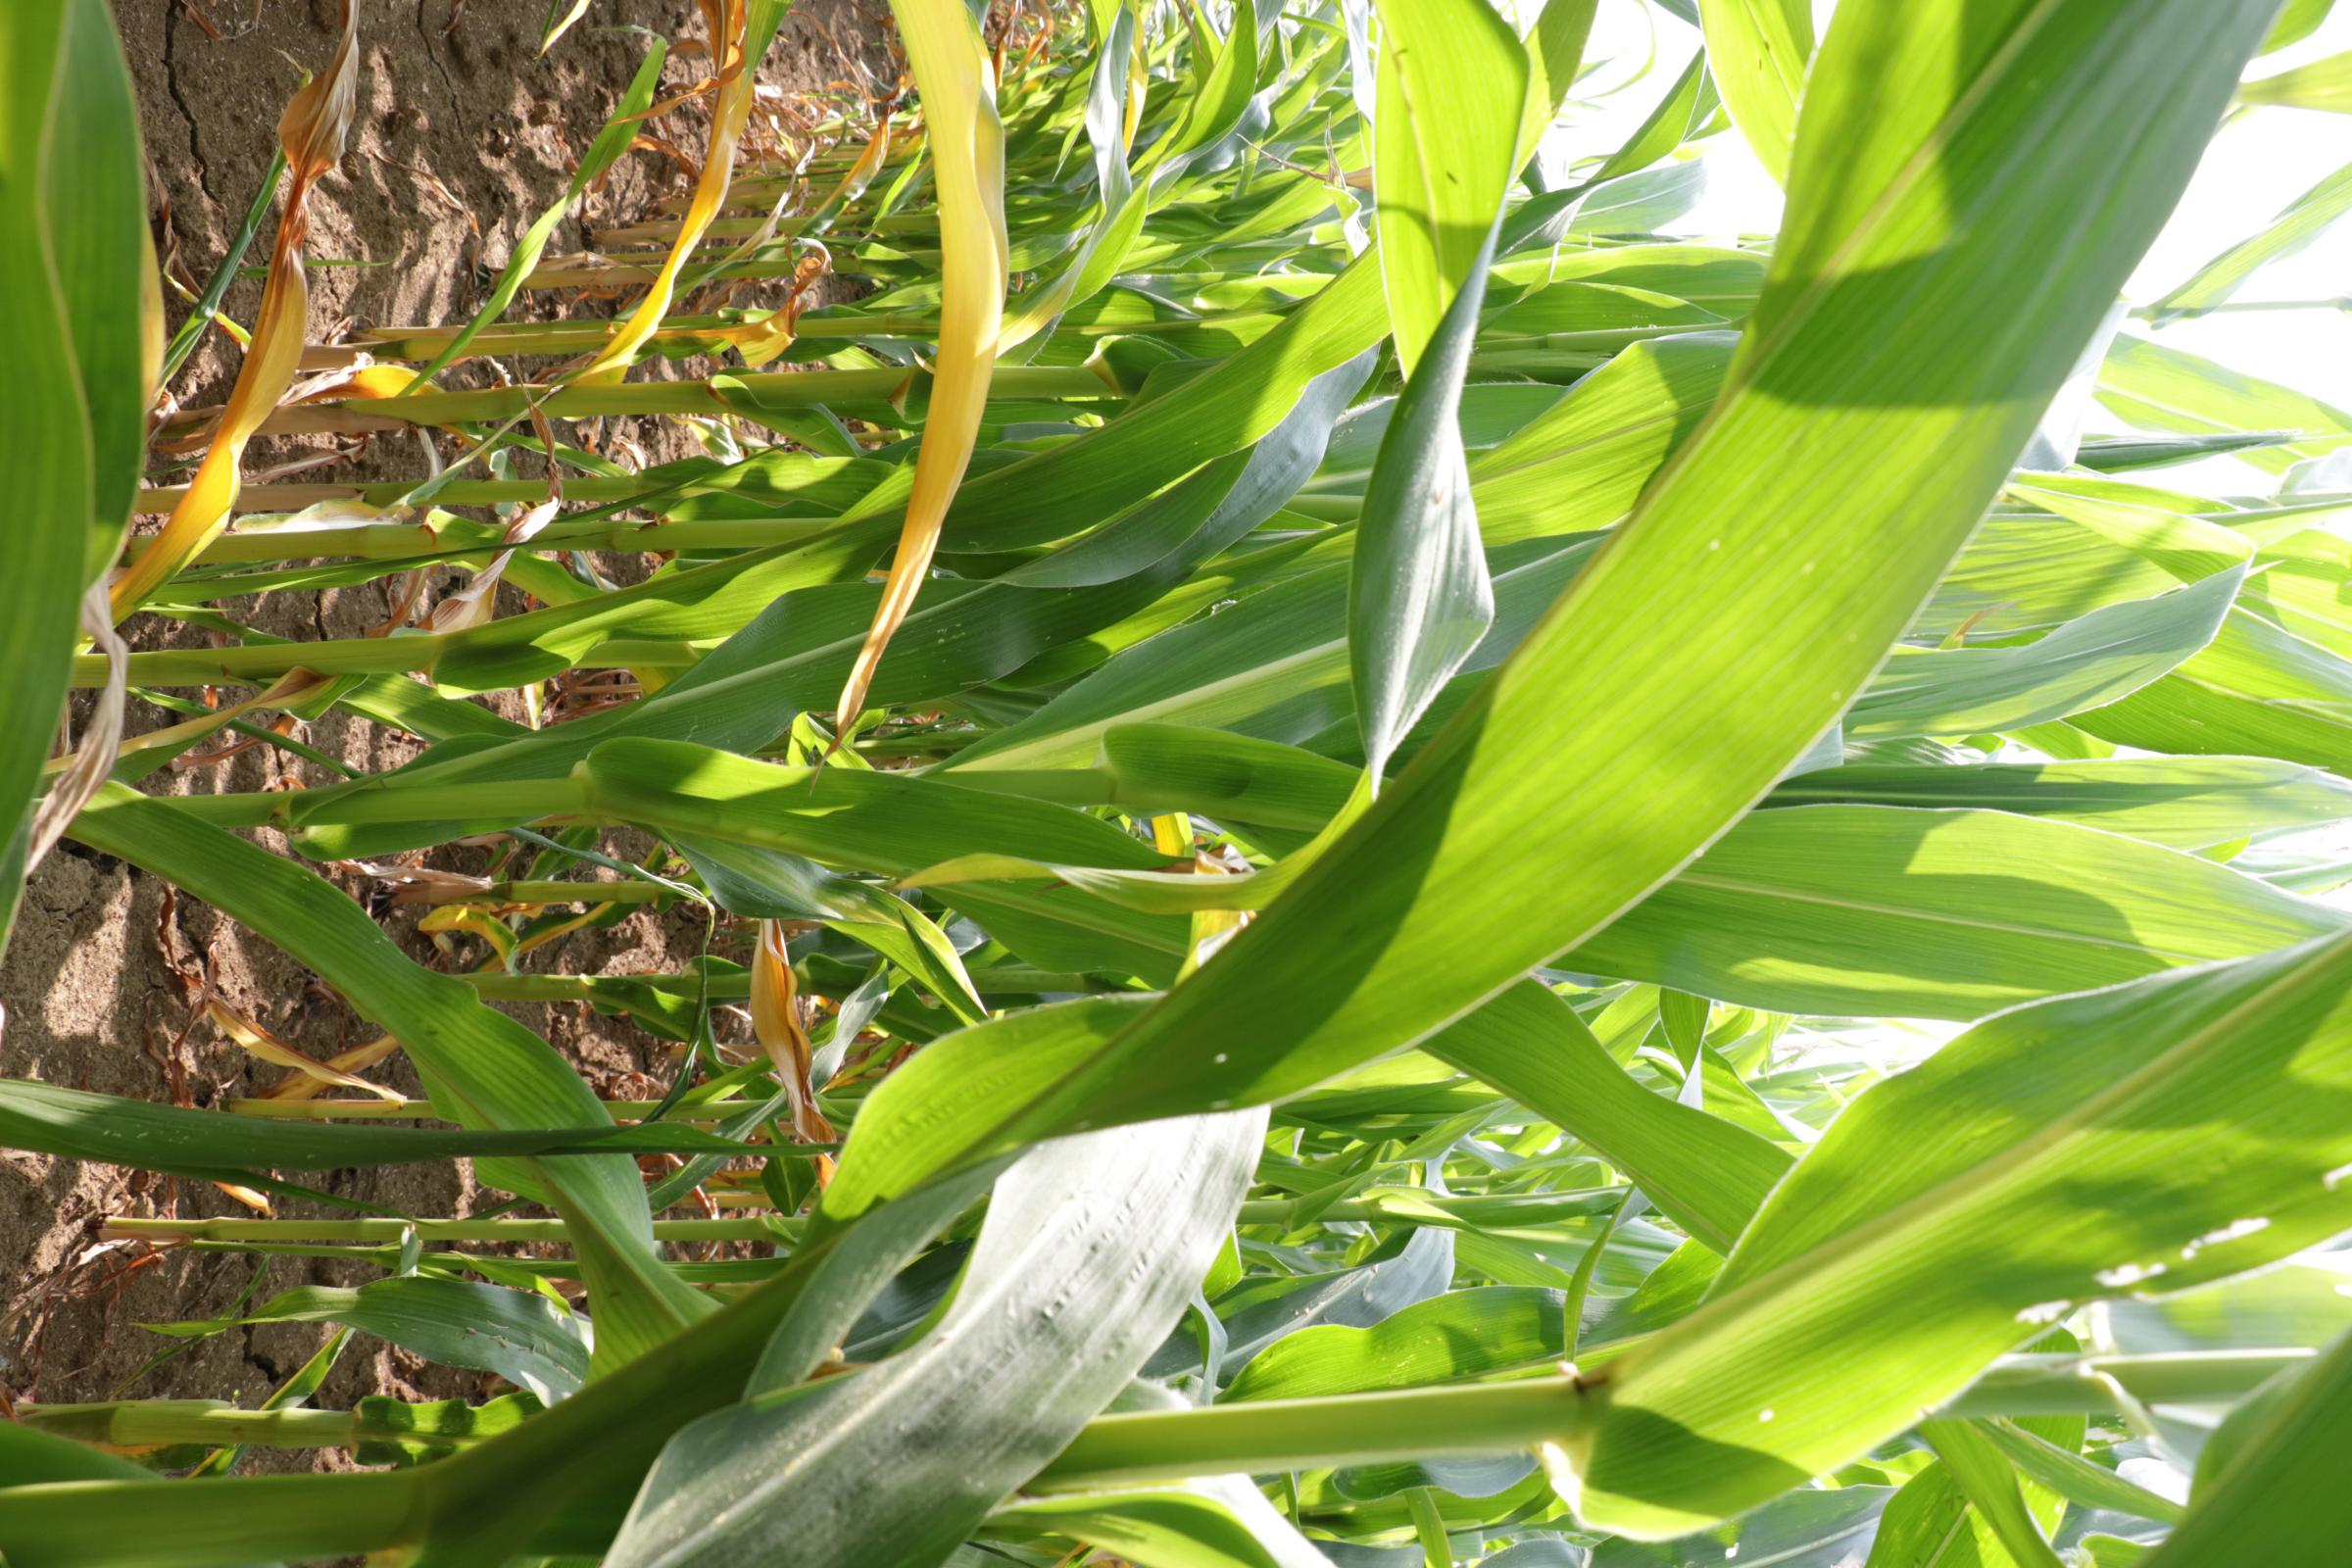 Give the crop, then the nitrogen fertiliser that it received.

maize, no added nitrogen
